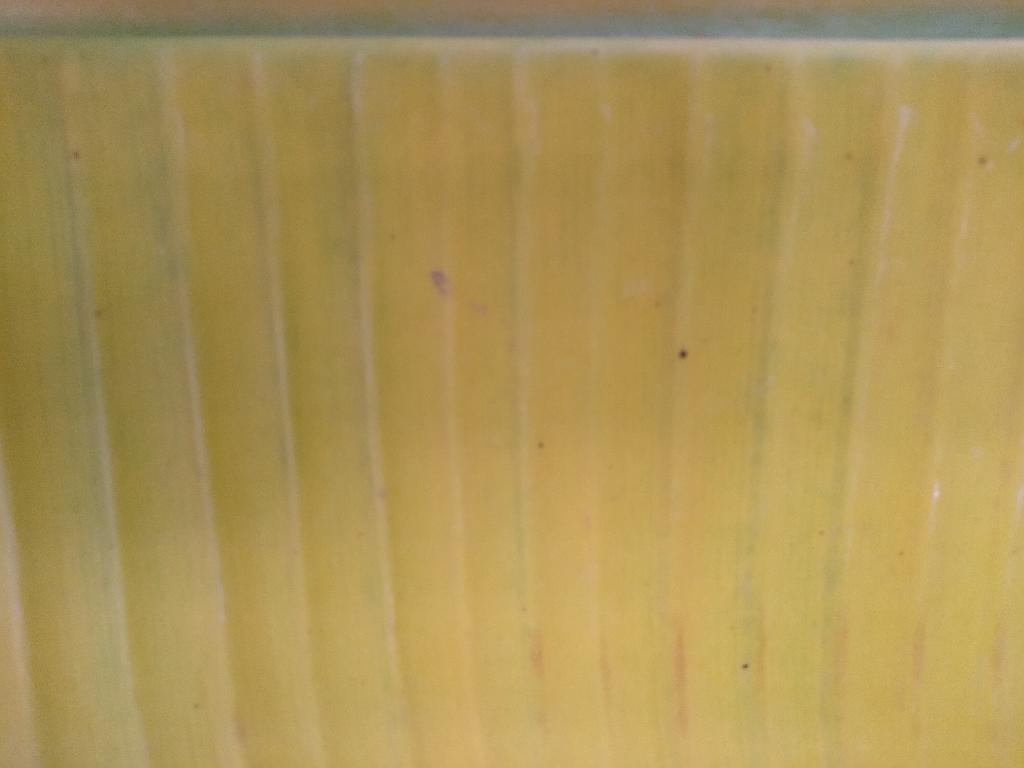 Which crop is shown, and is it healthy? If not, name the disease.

banana, fusarium wilt race 1
